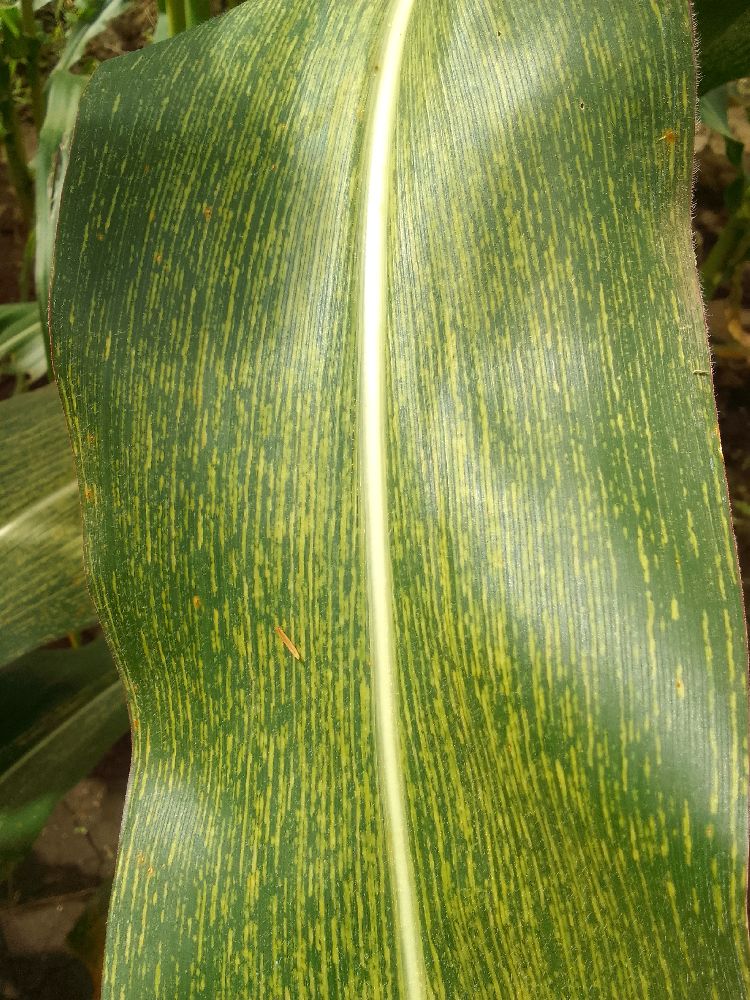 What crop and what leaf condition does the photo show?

maize, maize streak virus
